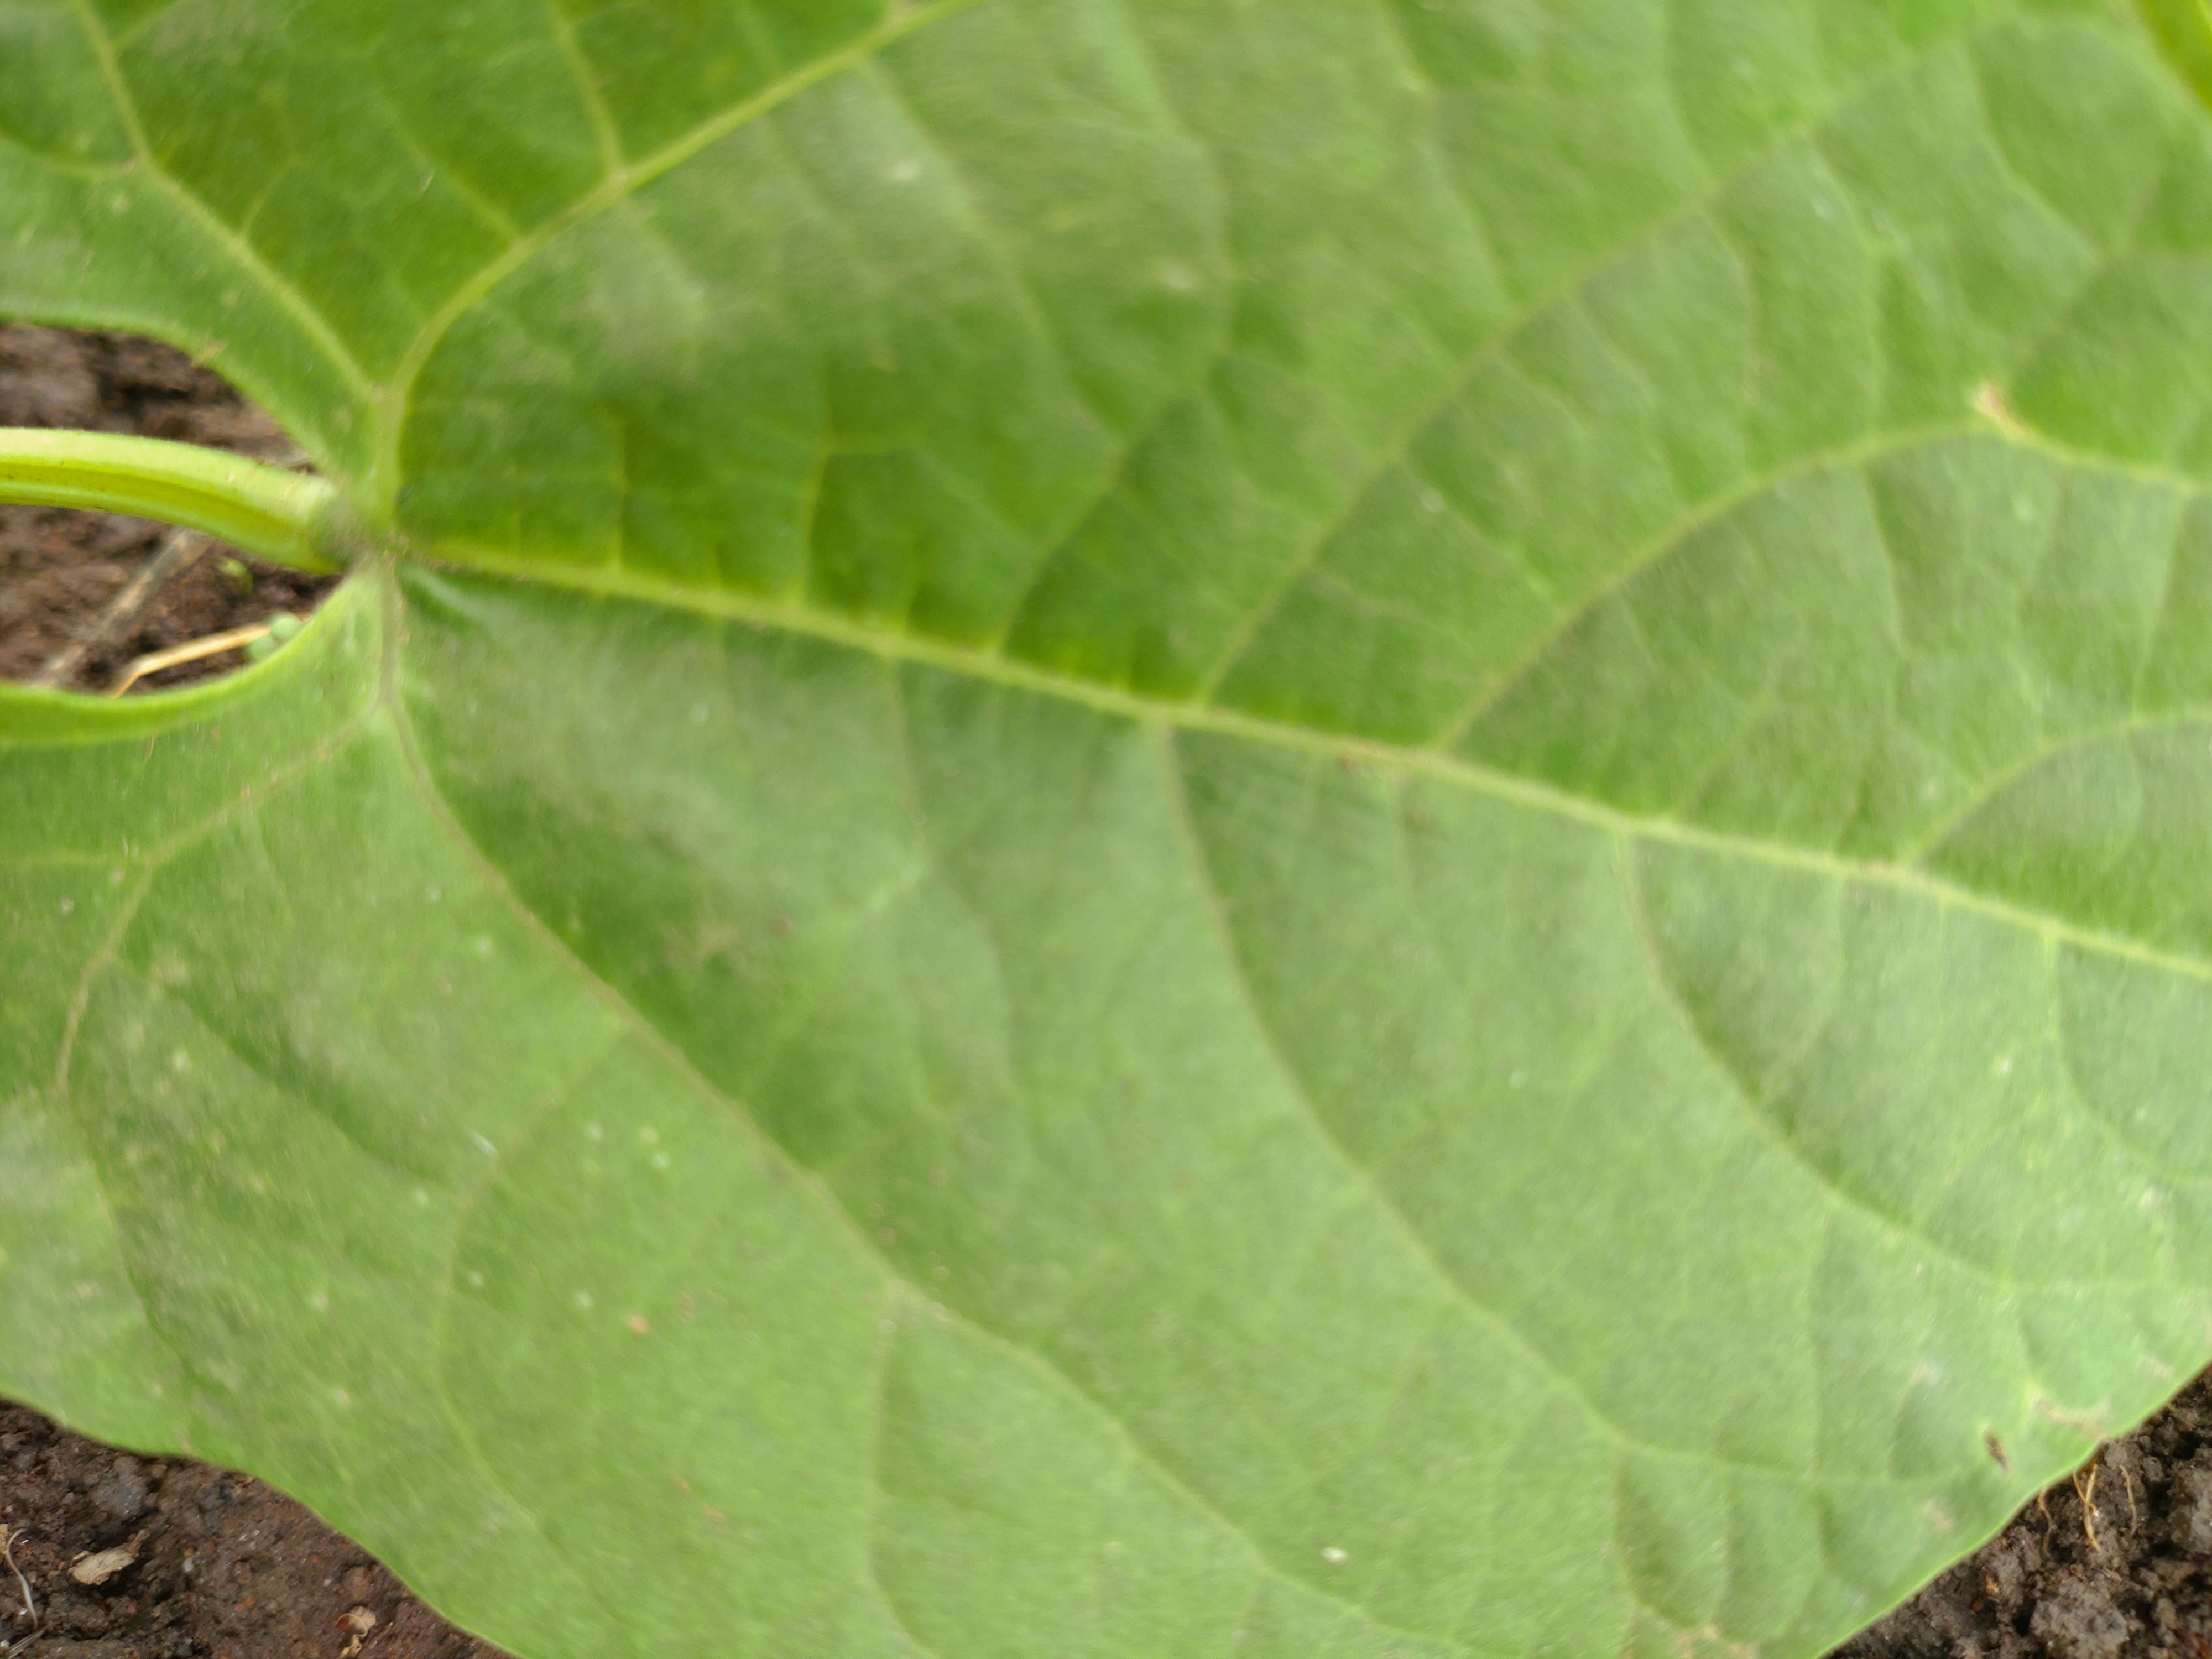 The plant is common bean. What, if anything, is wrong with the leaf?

healthy
